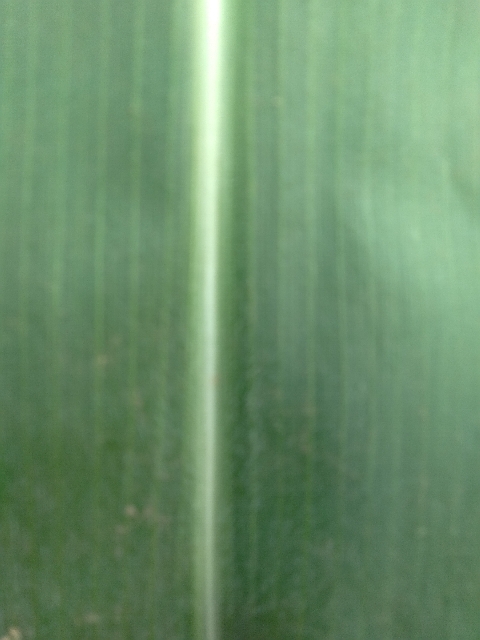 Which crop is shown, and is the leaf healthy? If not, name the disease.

maize, healthy
